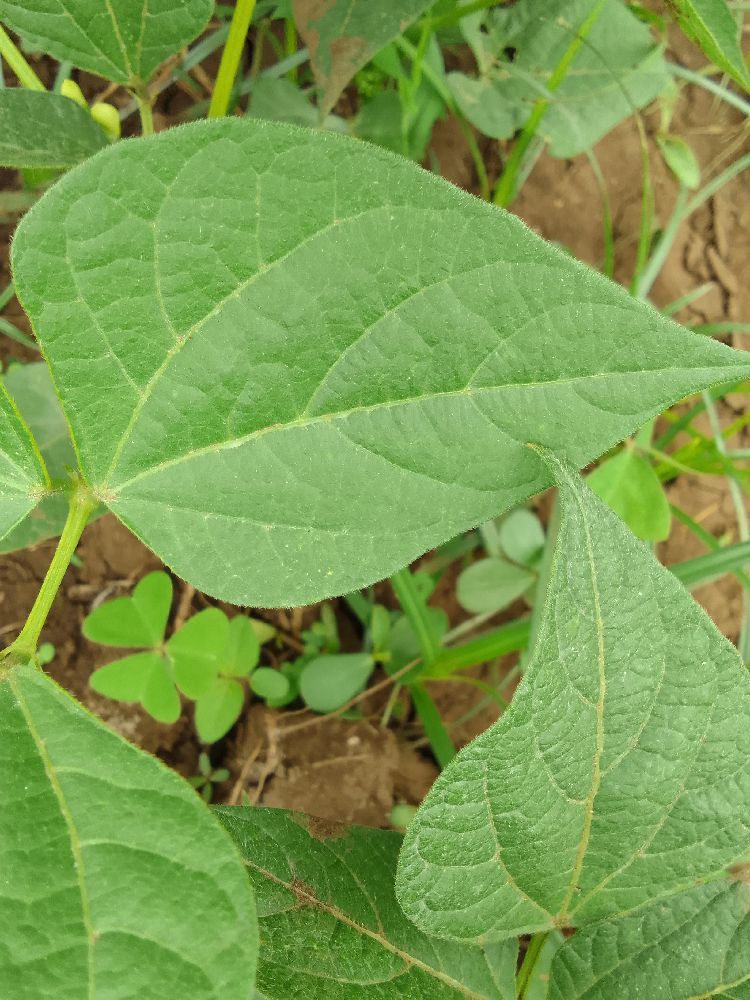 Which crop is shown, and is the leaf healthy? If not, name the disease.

common bean, healthy
